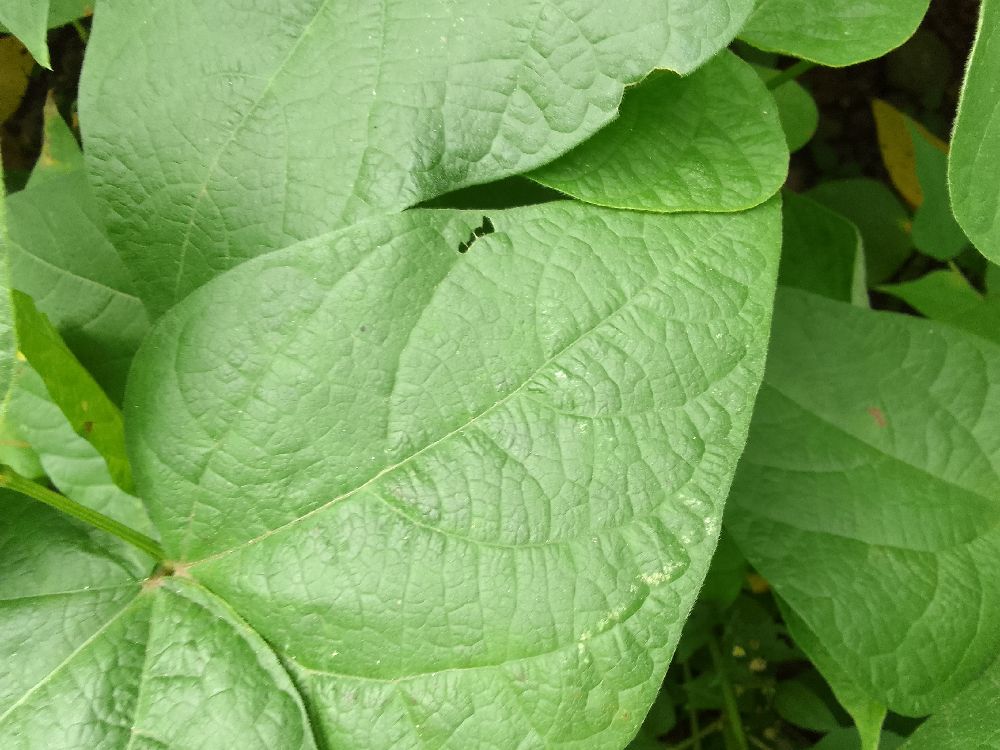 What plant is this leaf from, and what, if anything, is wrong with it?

common bean, healthy
